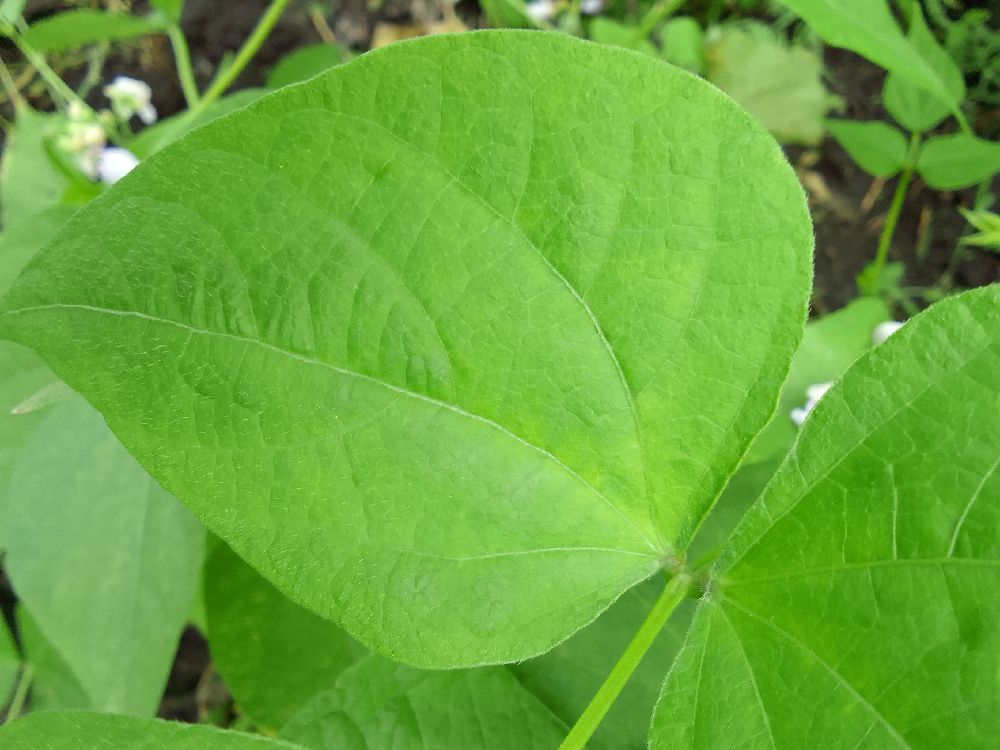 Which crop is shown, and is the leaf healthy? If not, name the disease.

common bean, healthy
